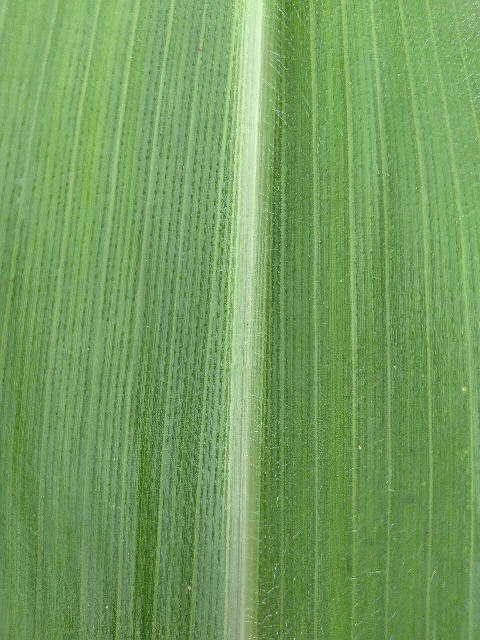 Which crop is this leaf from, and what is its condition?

maize, healthy
